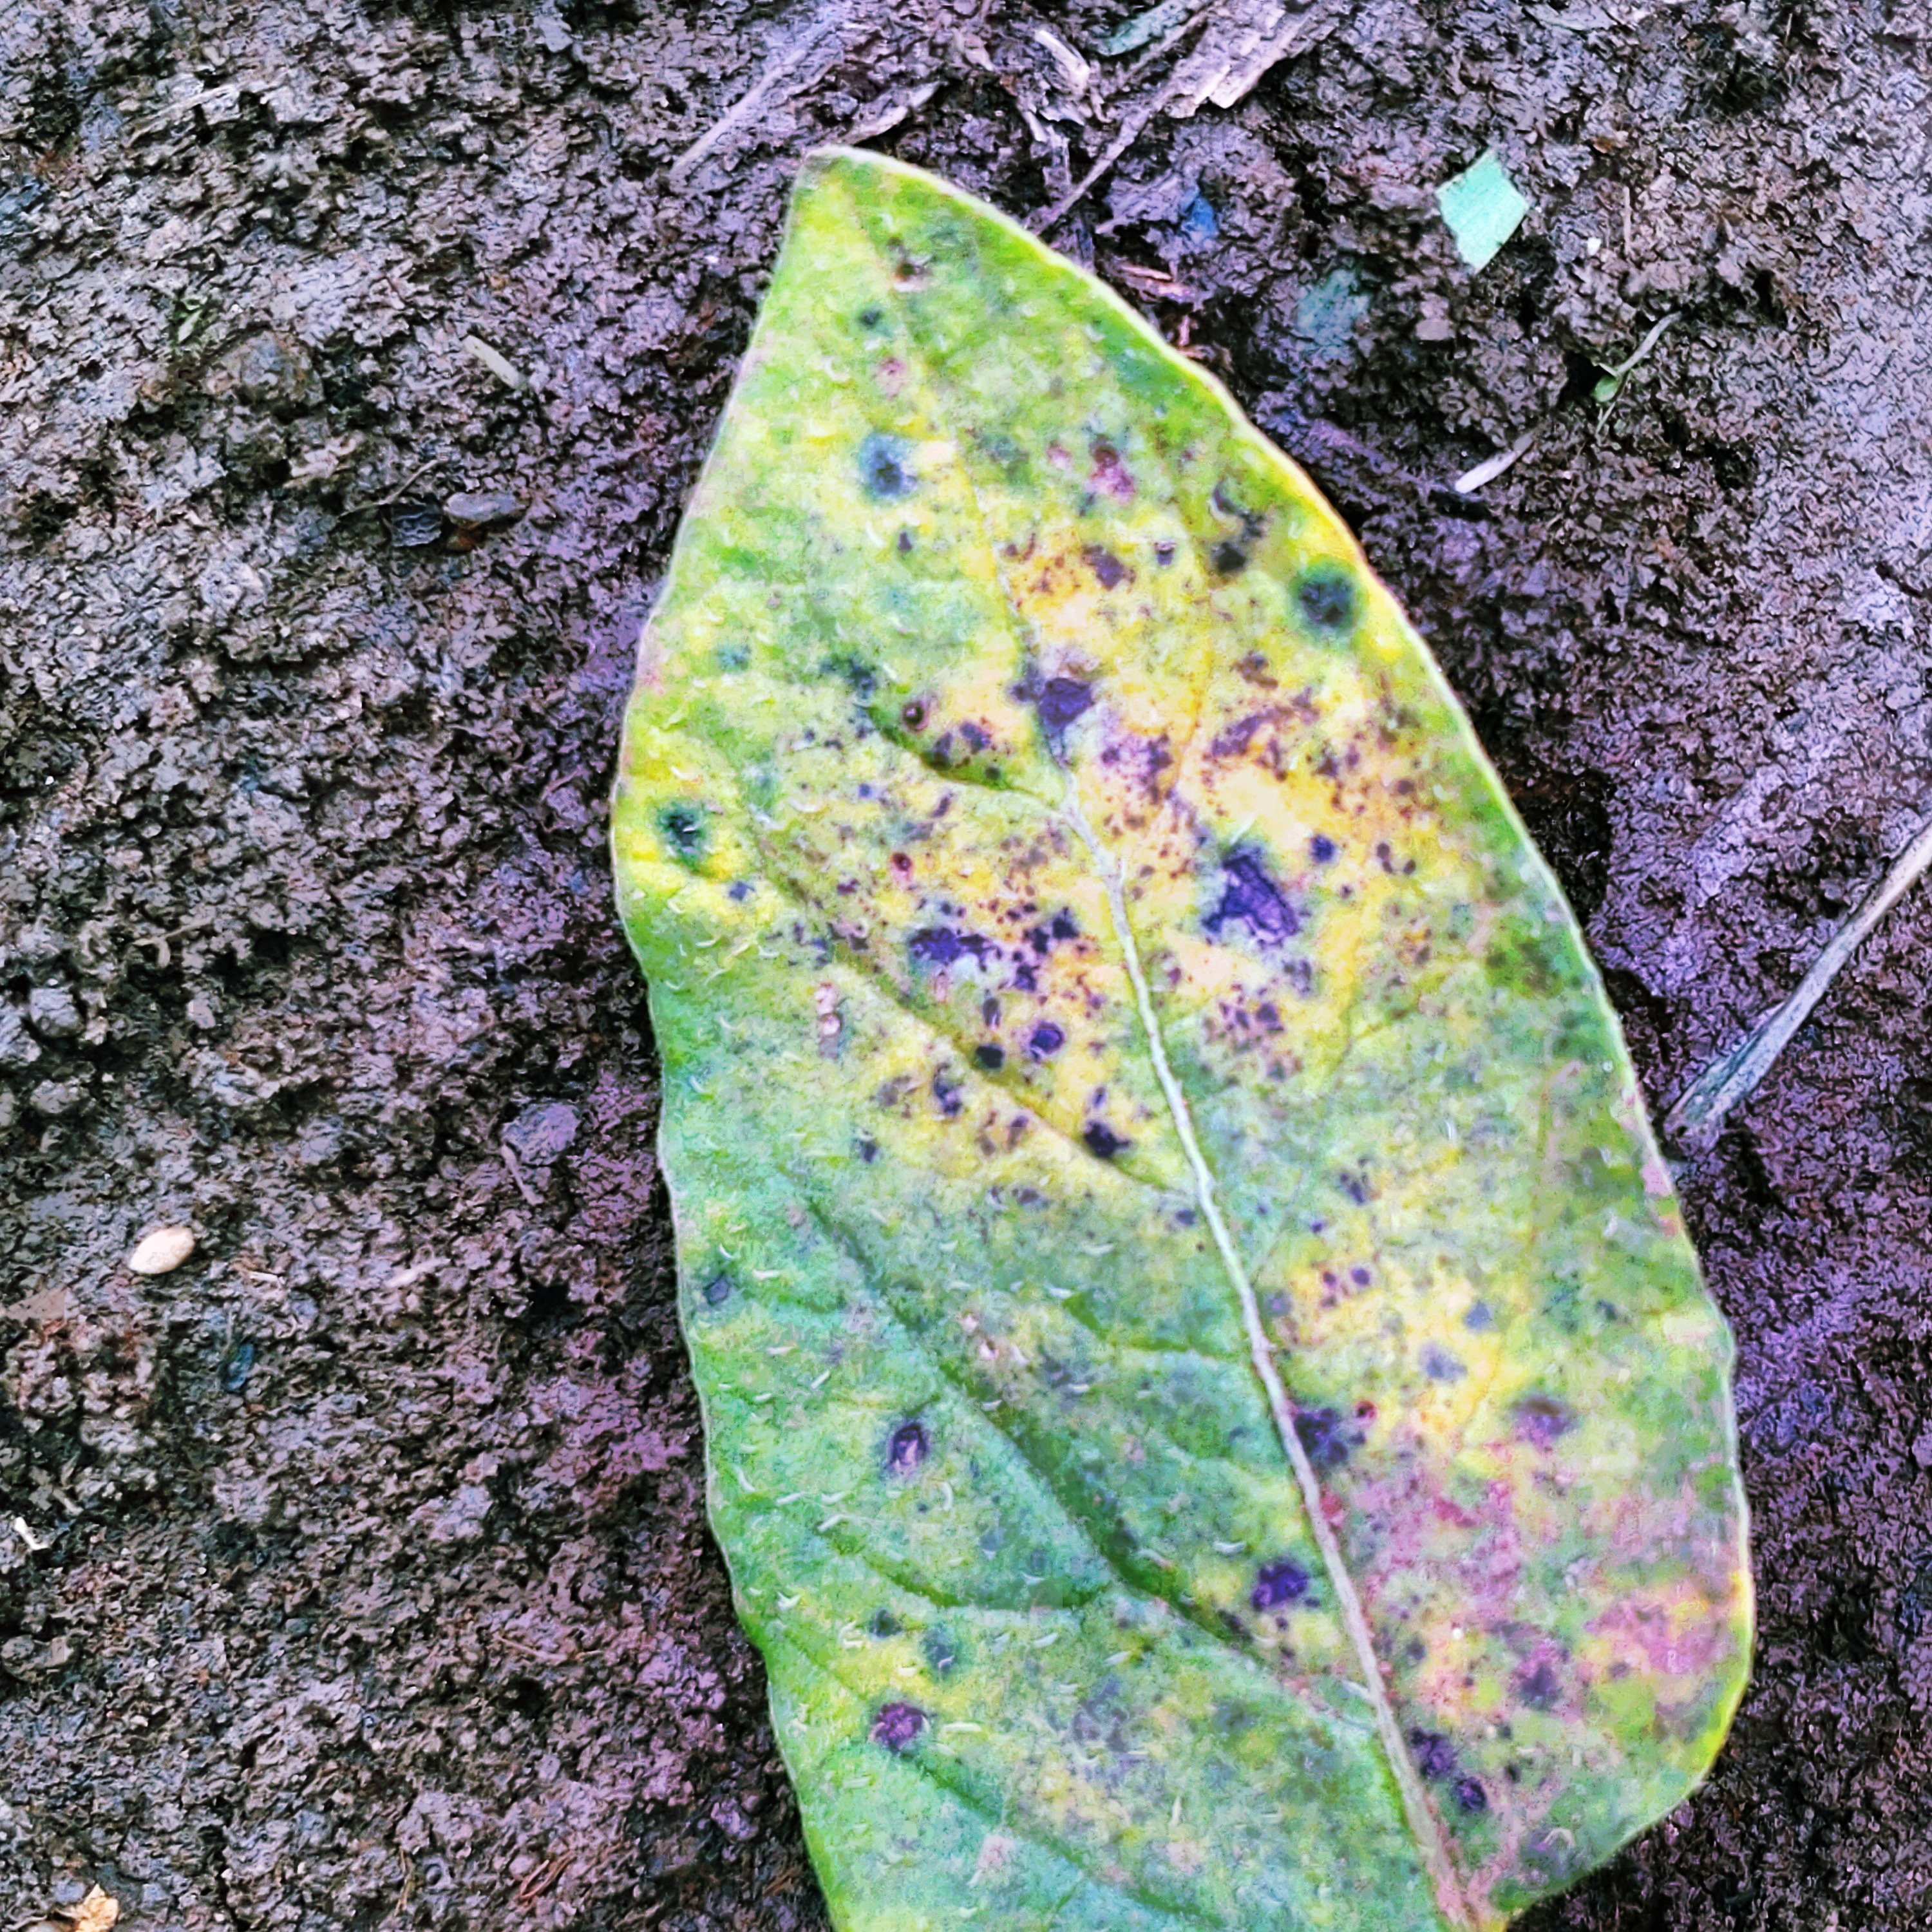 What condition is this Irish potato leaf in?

late blight
